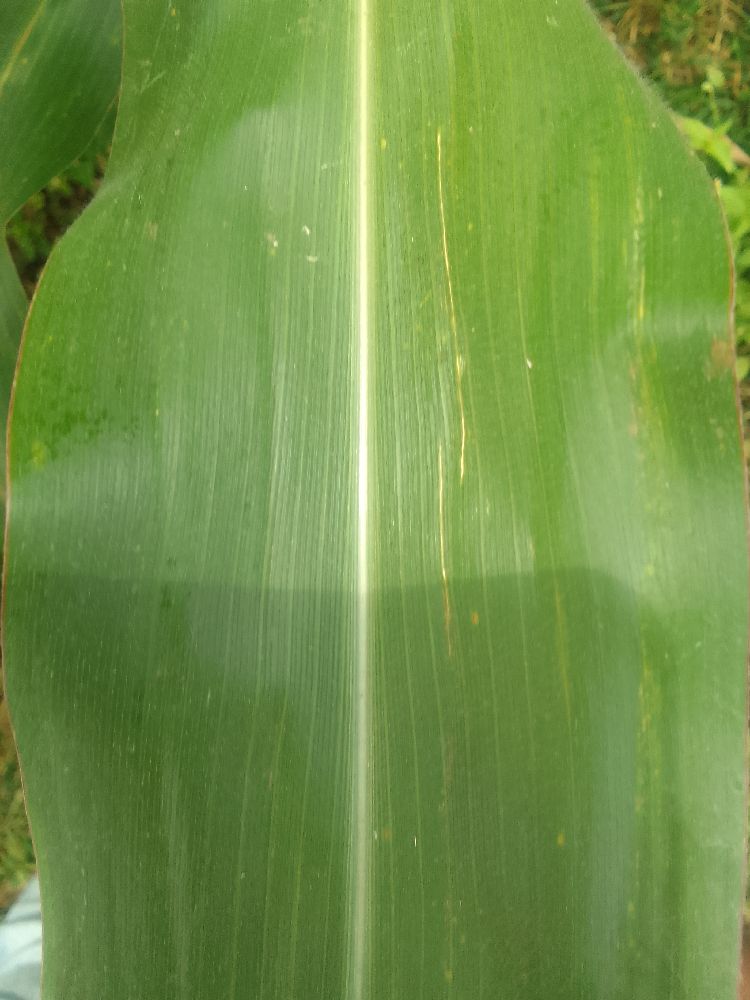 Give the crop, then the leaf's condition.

maize, healthy
